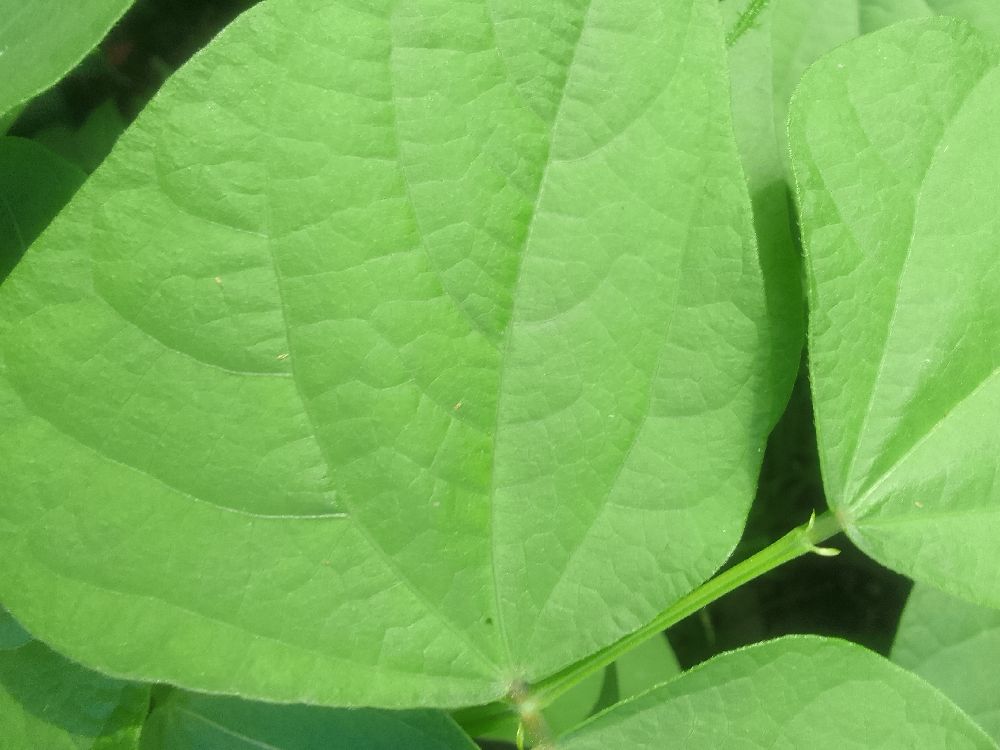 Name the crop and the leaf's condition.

common bean, healthy
